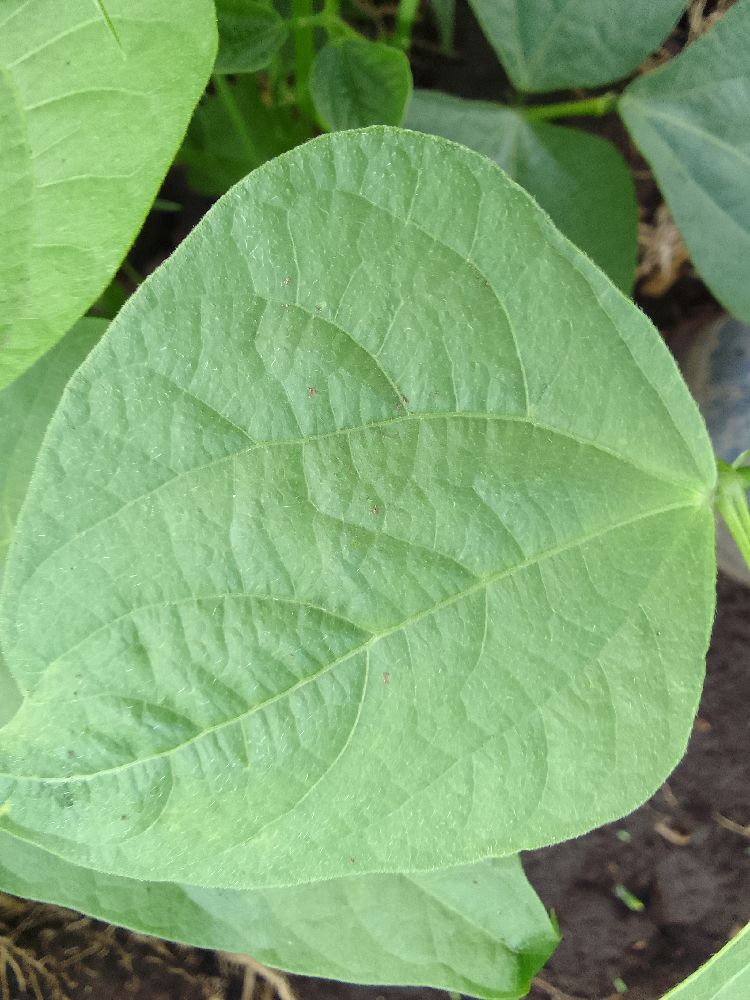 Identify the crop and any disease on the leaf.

common bean, healthy
